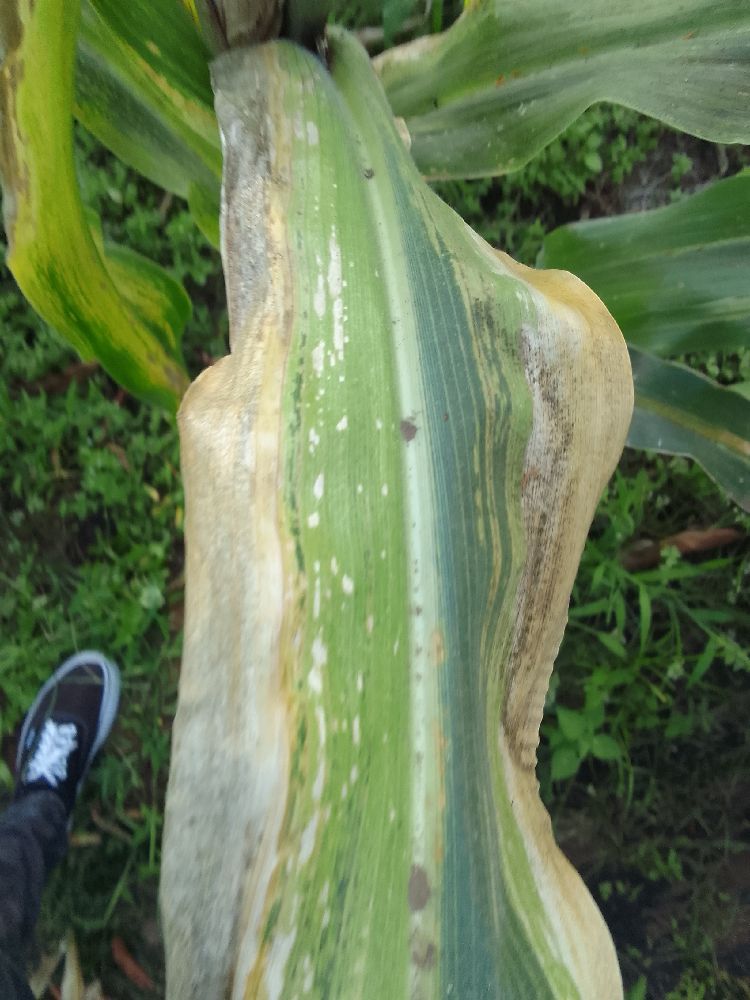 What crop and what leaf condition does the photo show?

maize, maize lethal necrosis
